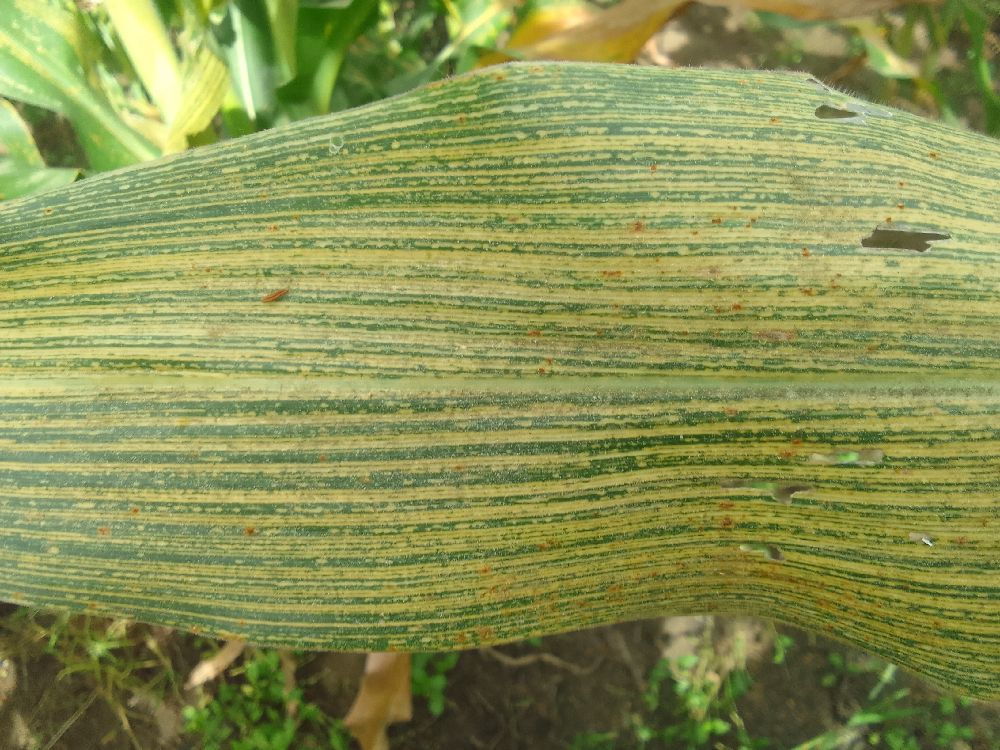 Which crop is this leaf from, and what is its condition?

maize, maize streak virus
